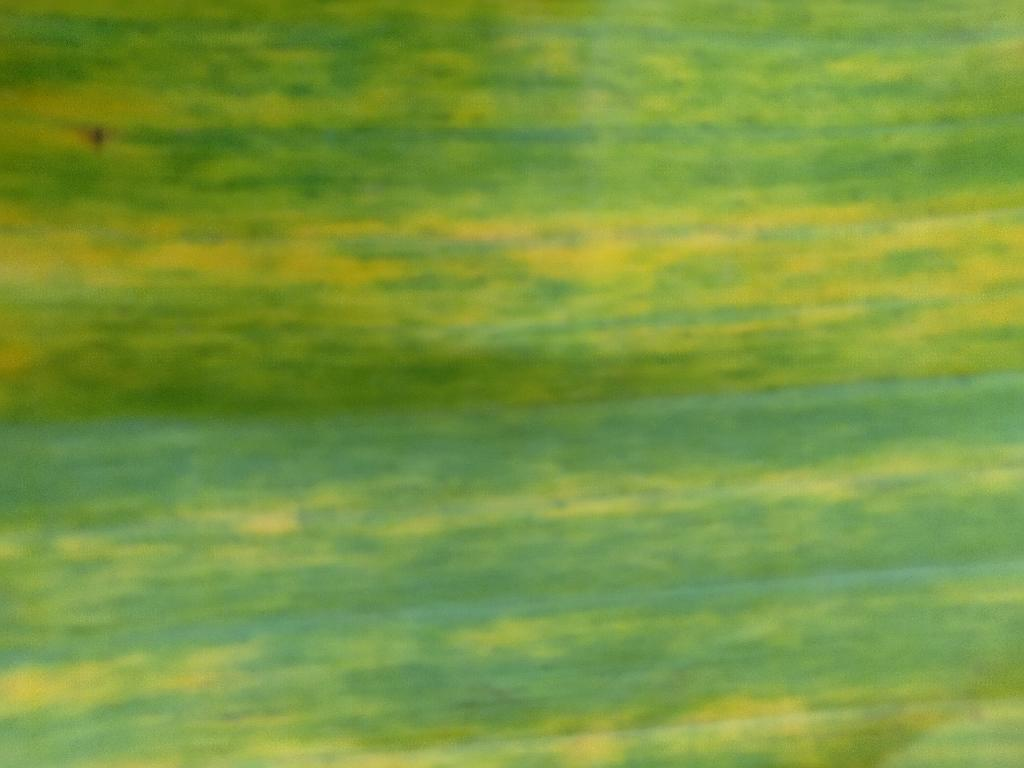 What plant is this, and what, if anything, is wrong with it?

banana, fusarium wilt race 1
